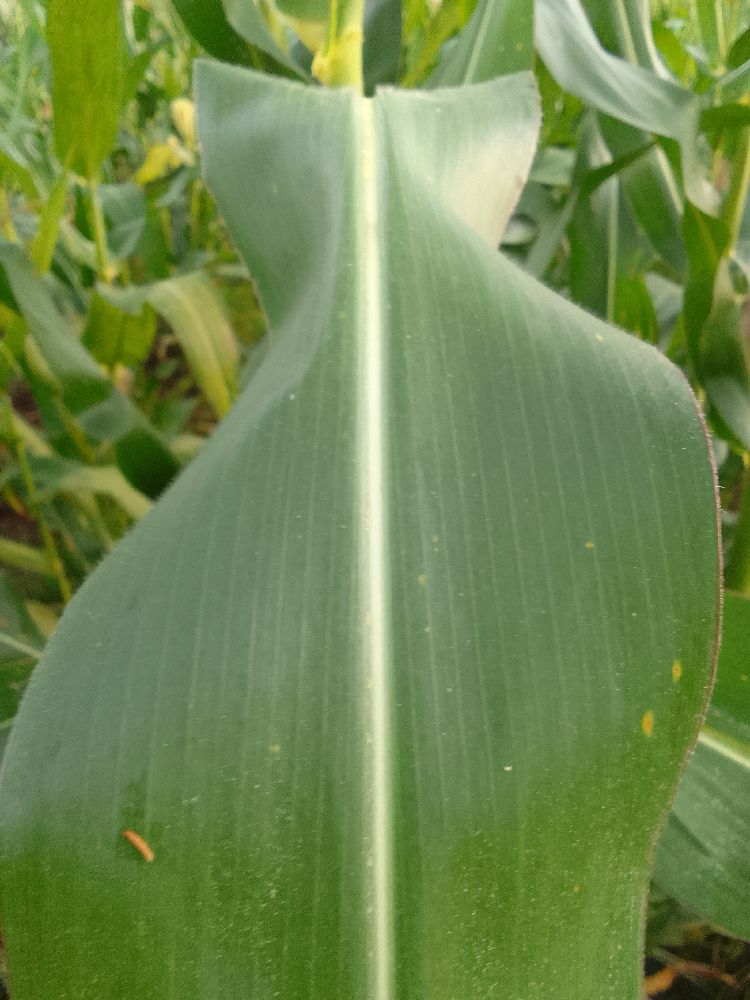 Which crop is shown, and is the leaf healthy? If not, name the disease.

maize, healthy
